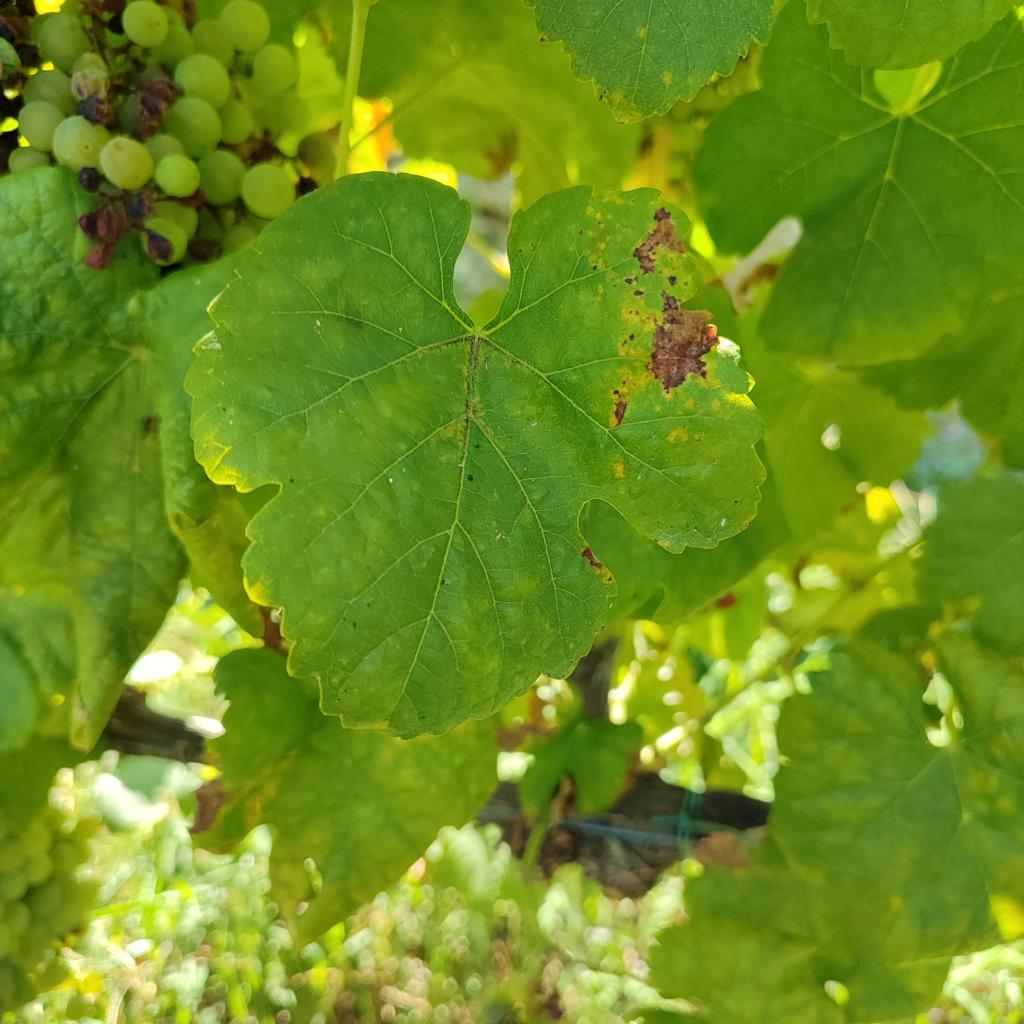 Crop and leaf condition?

grapevine, downy mildew
